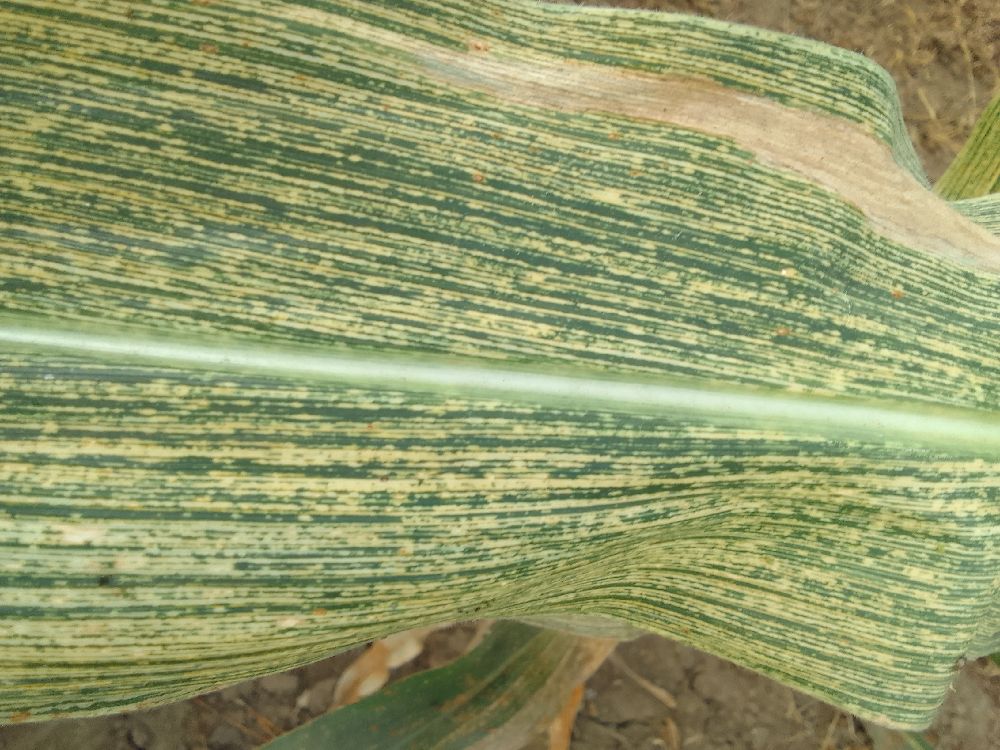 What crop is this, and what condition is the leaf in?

maize, maize streak virus
